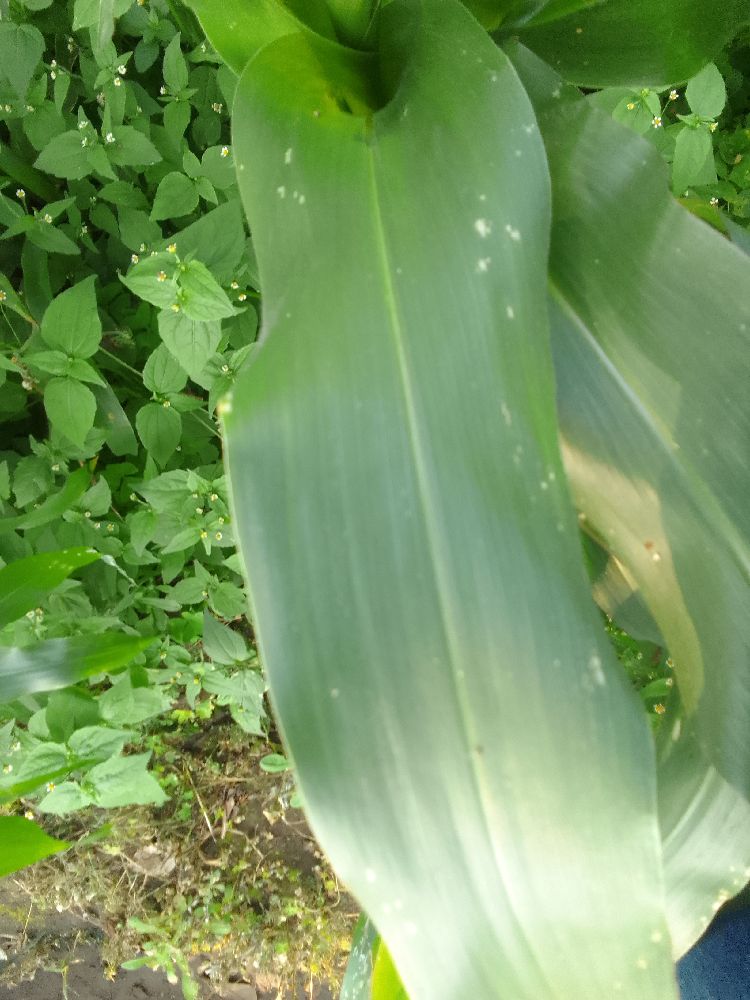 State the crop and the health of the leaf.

maize, healthy
